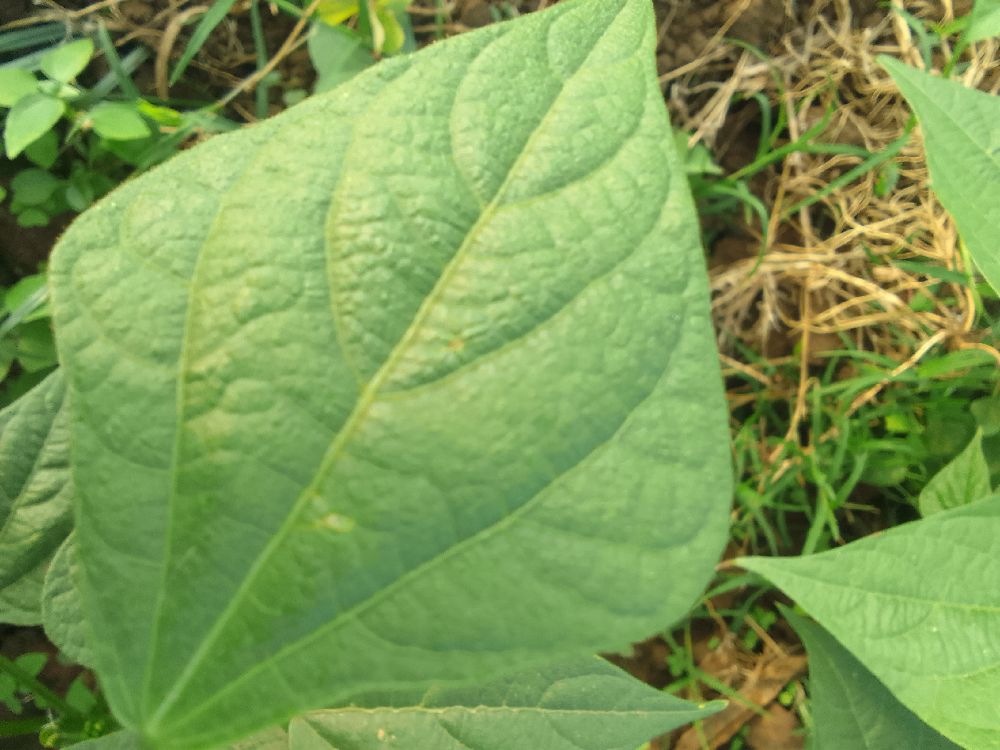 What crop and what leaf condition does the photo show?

common bean, healthy
